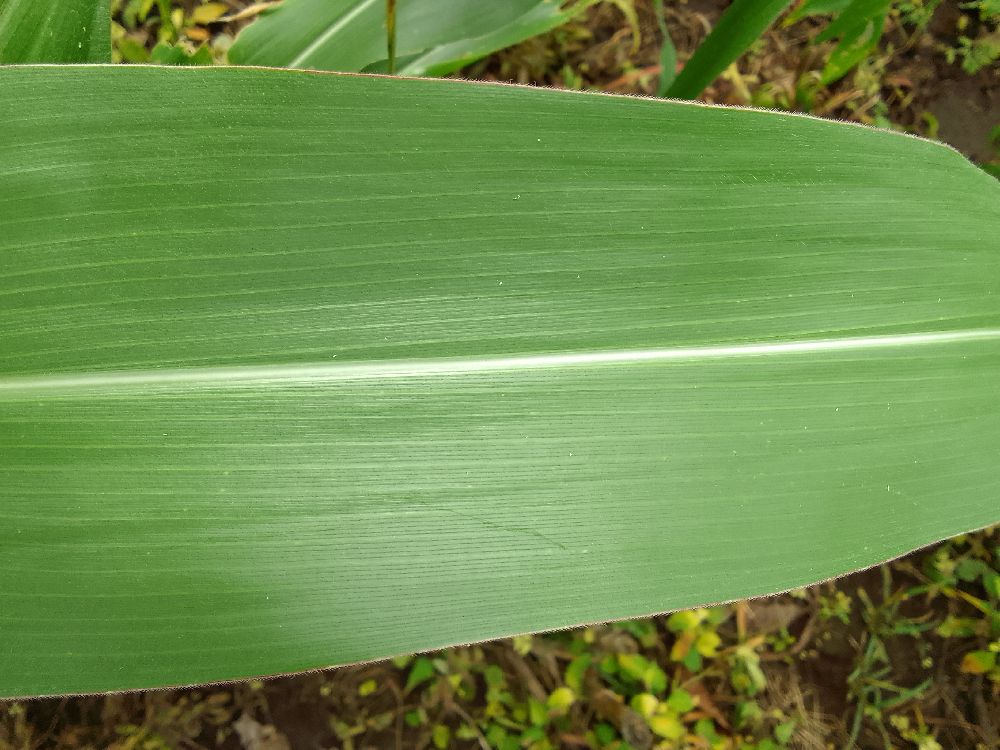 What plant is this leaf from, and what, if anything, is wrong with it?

maize, healthy
